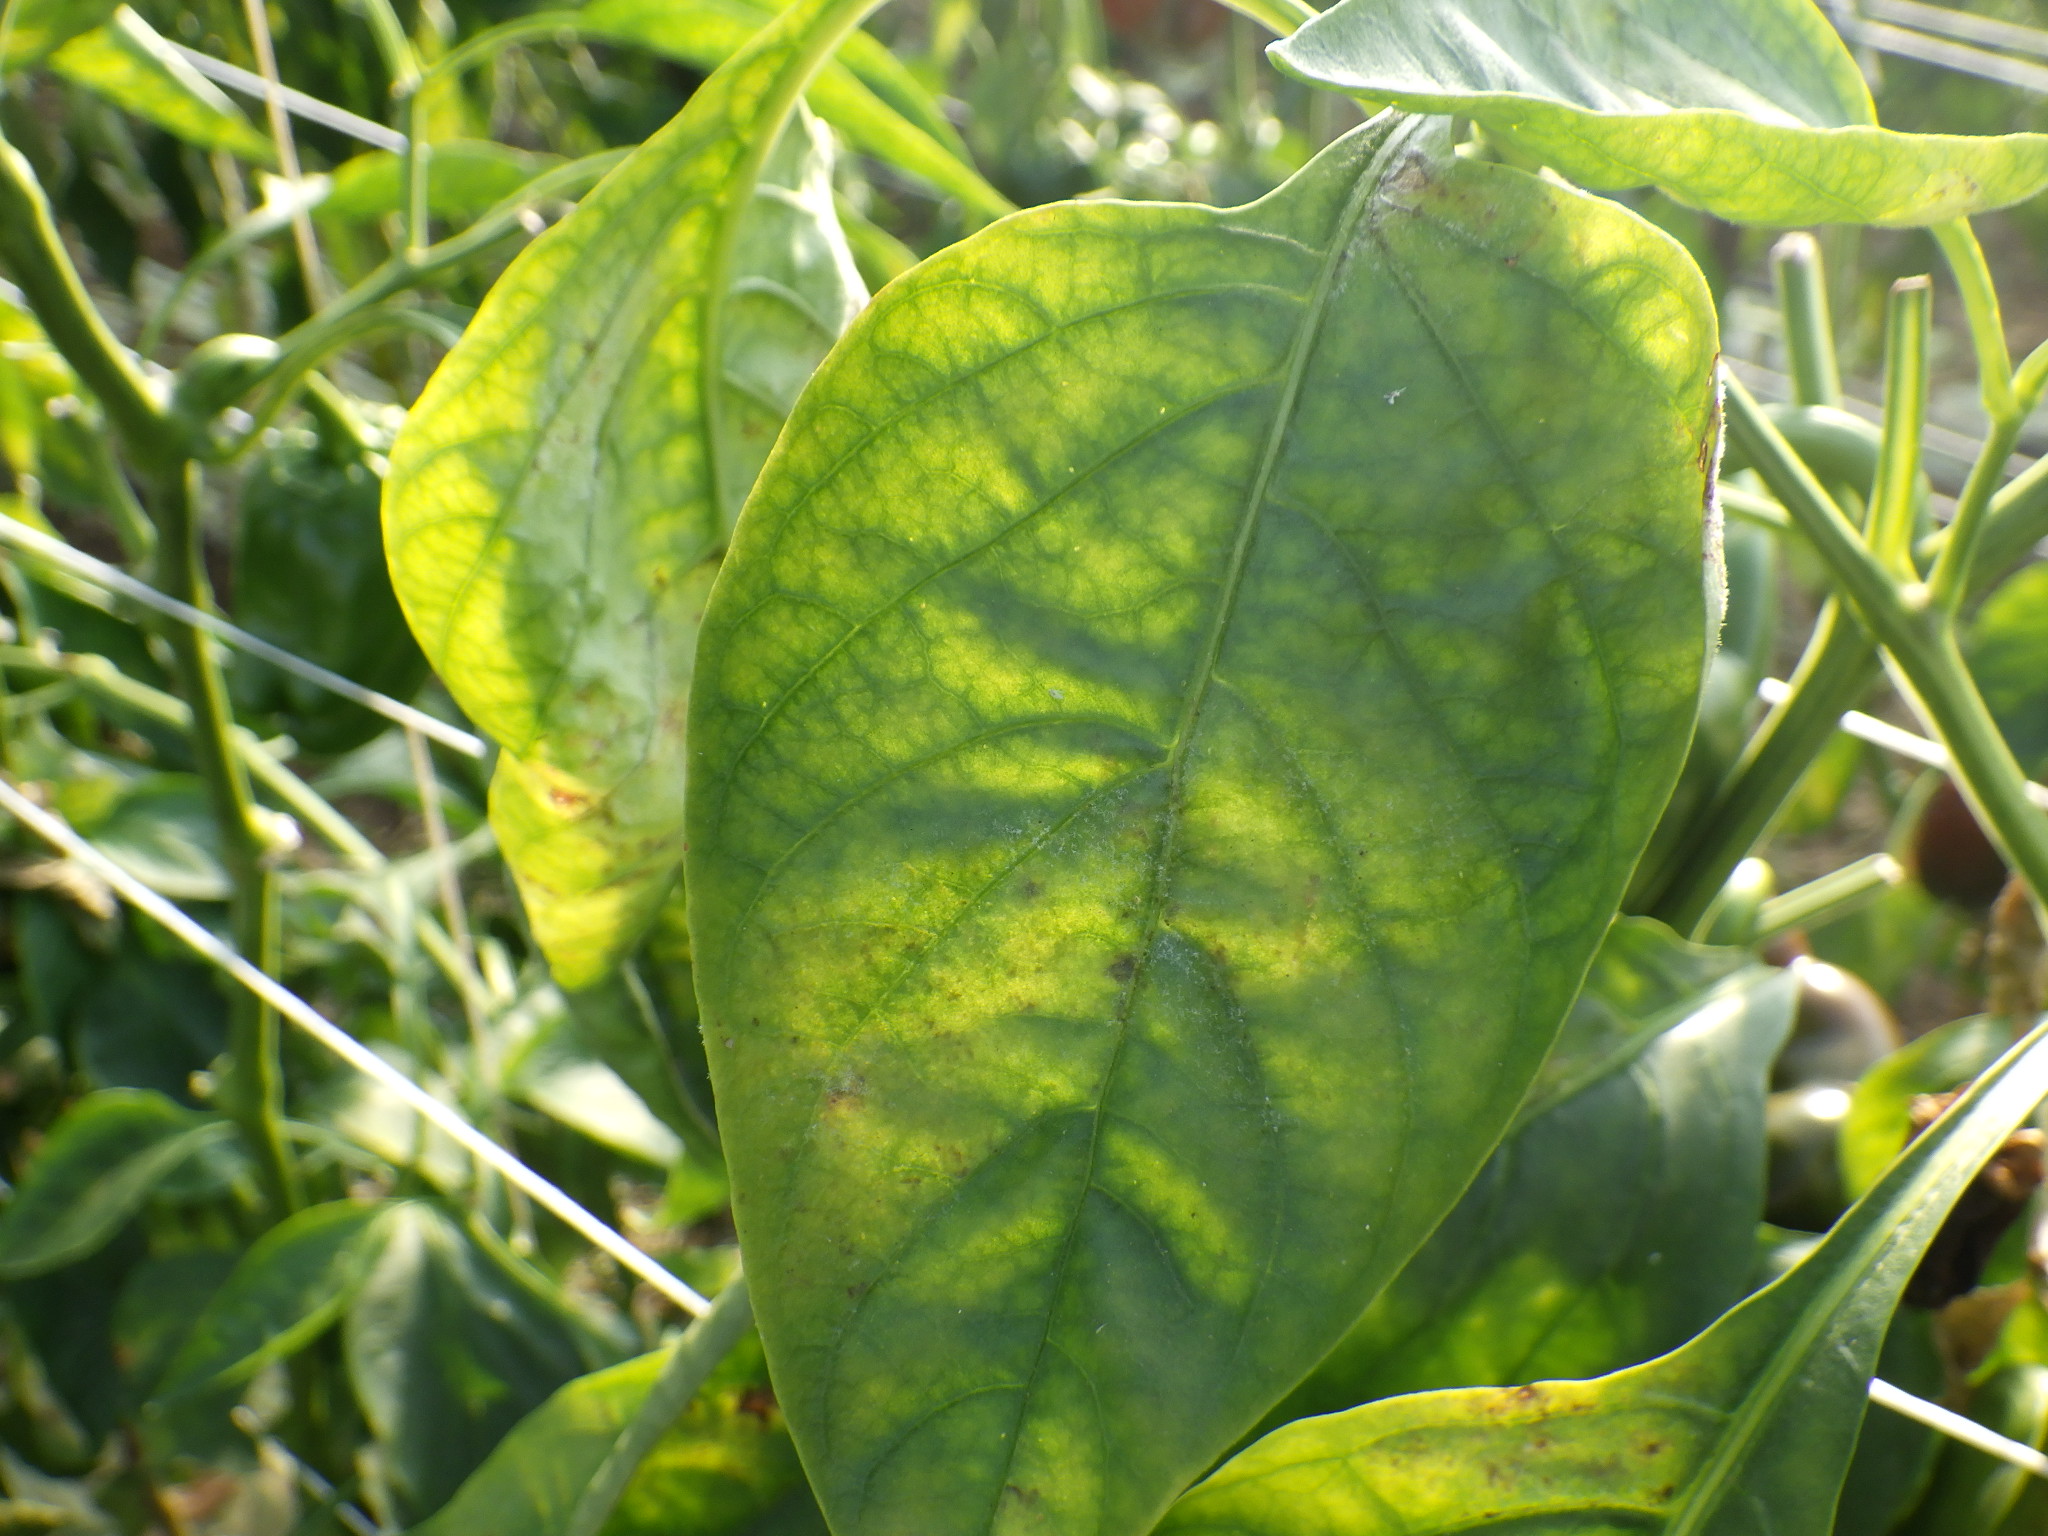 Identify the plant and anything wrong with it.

bell pepper, chlorosis
